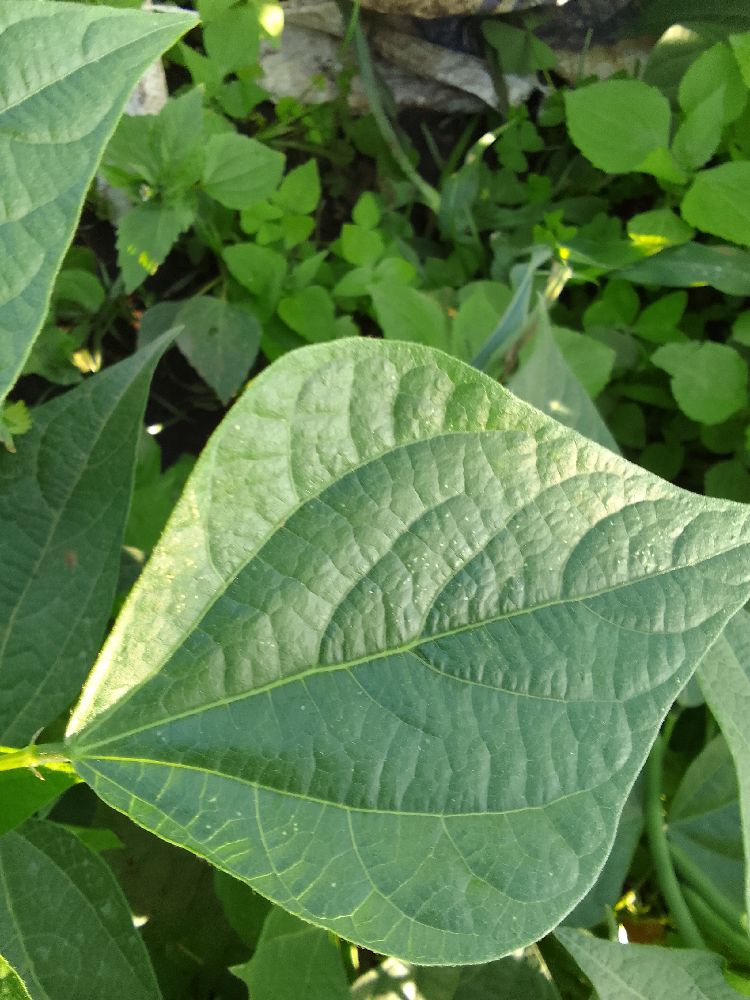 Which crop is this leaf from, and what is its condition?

common bean, healthy
